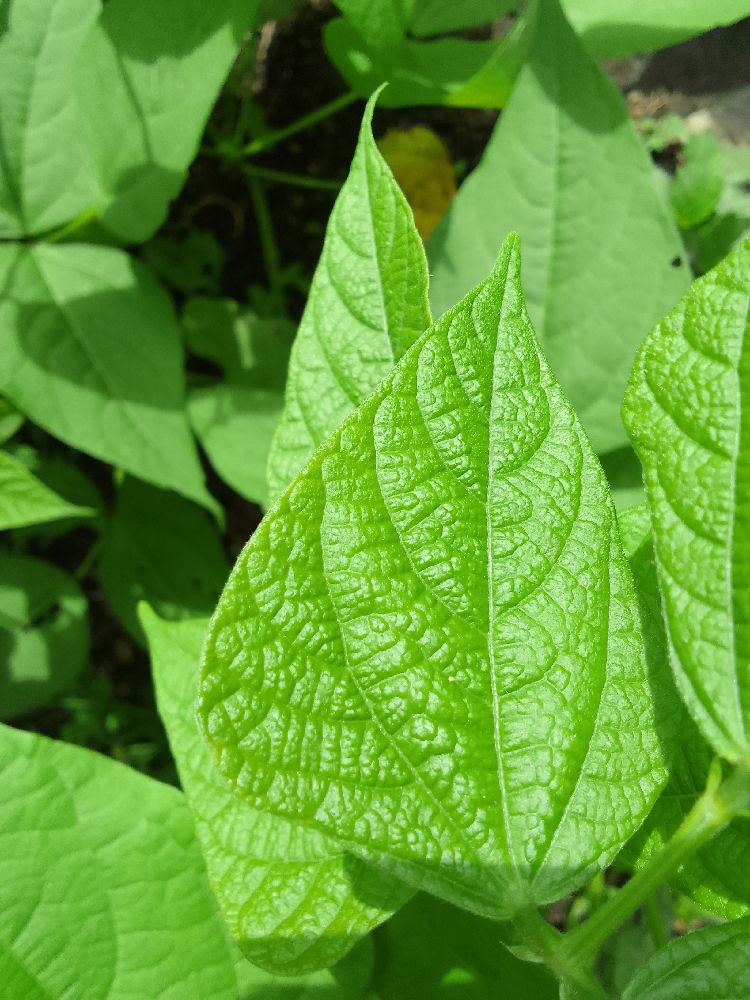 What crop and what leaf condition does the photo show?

common bean, healthy
